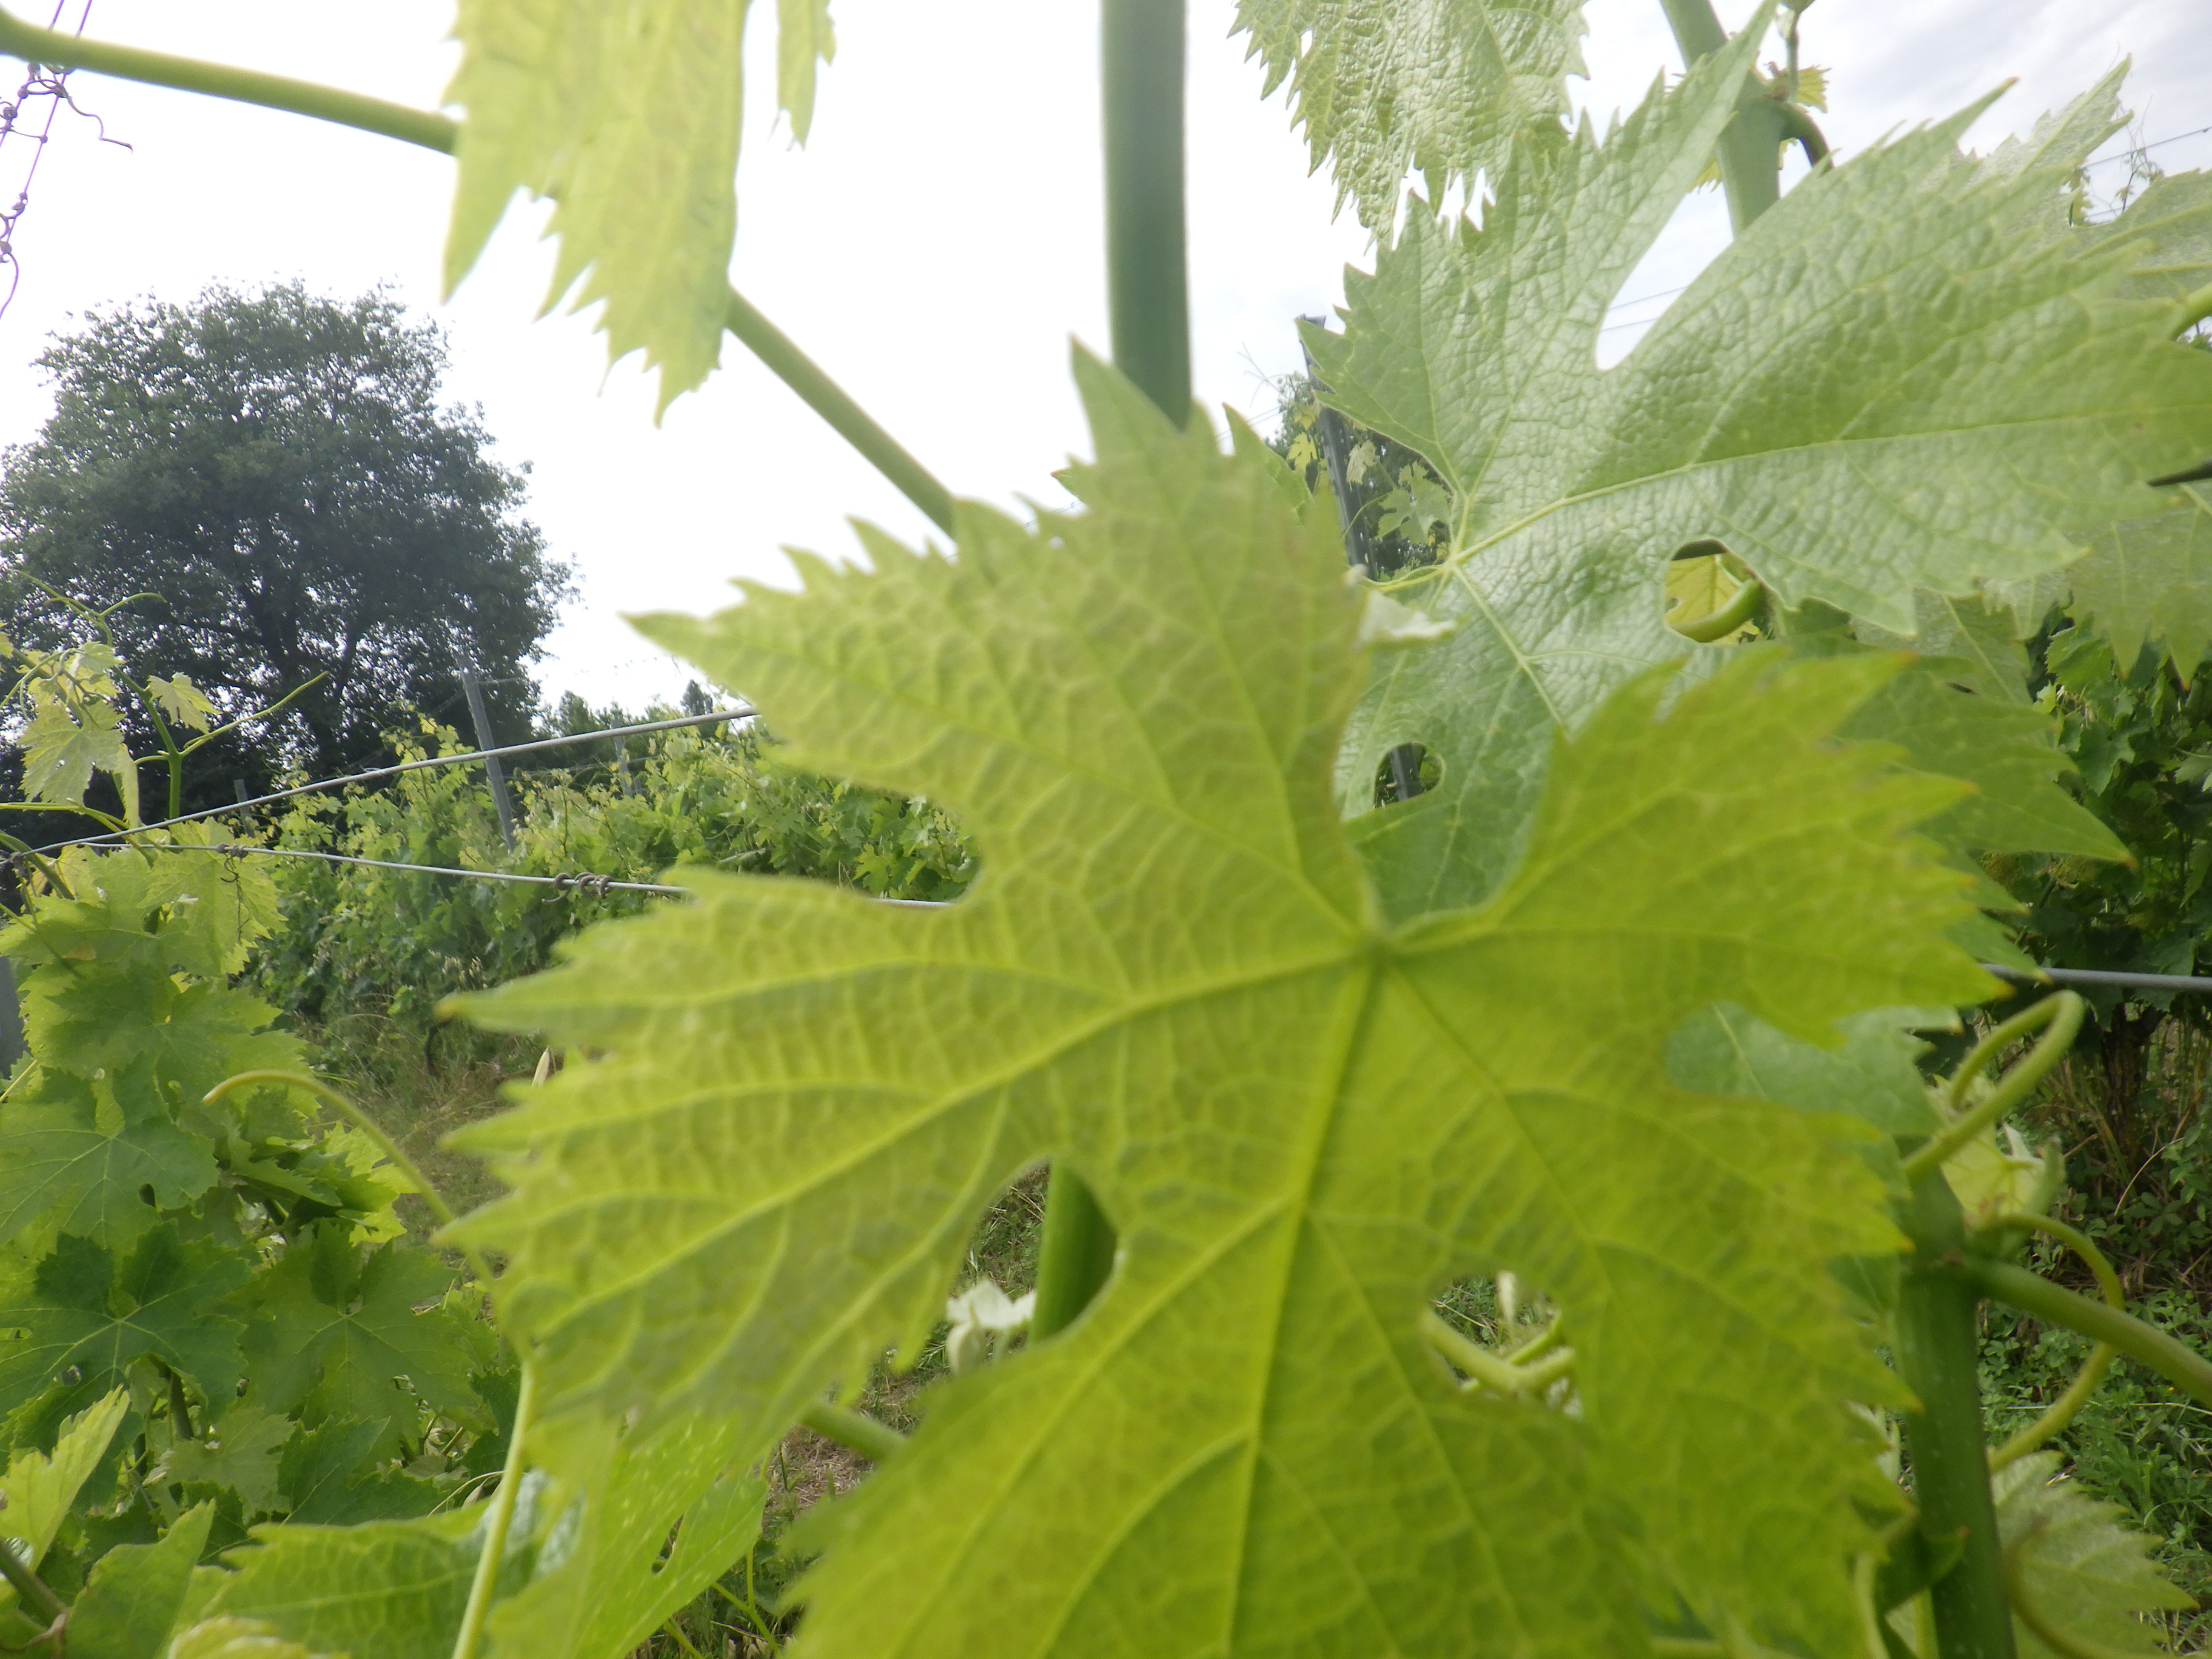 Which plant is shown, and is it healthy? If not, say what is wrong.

grapevine, healthy
